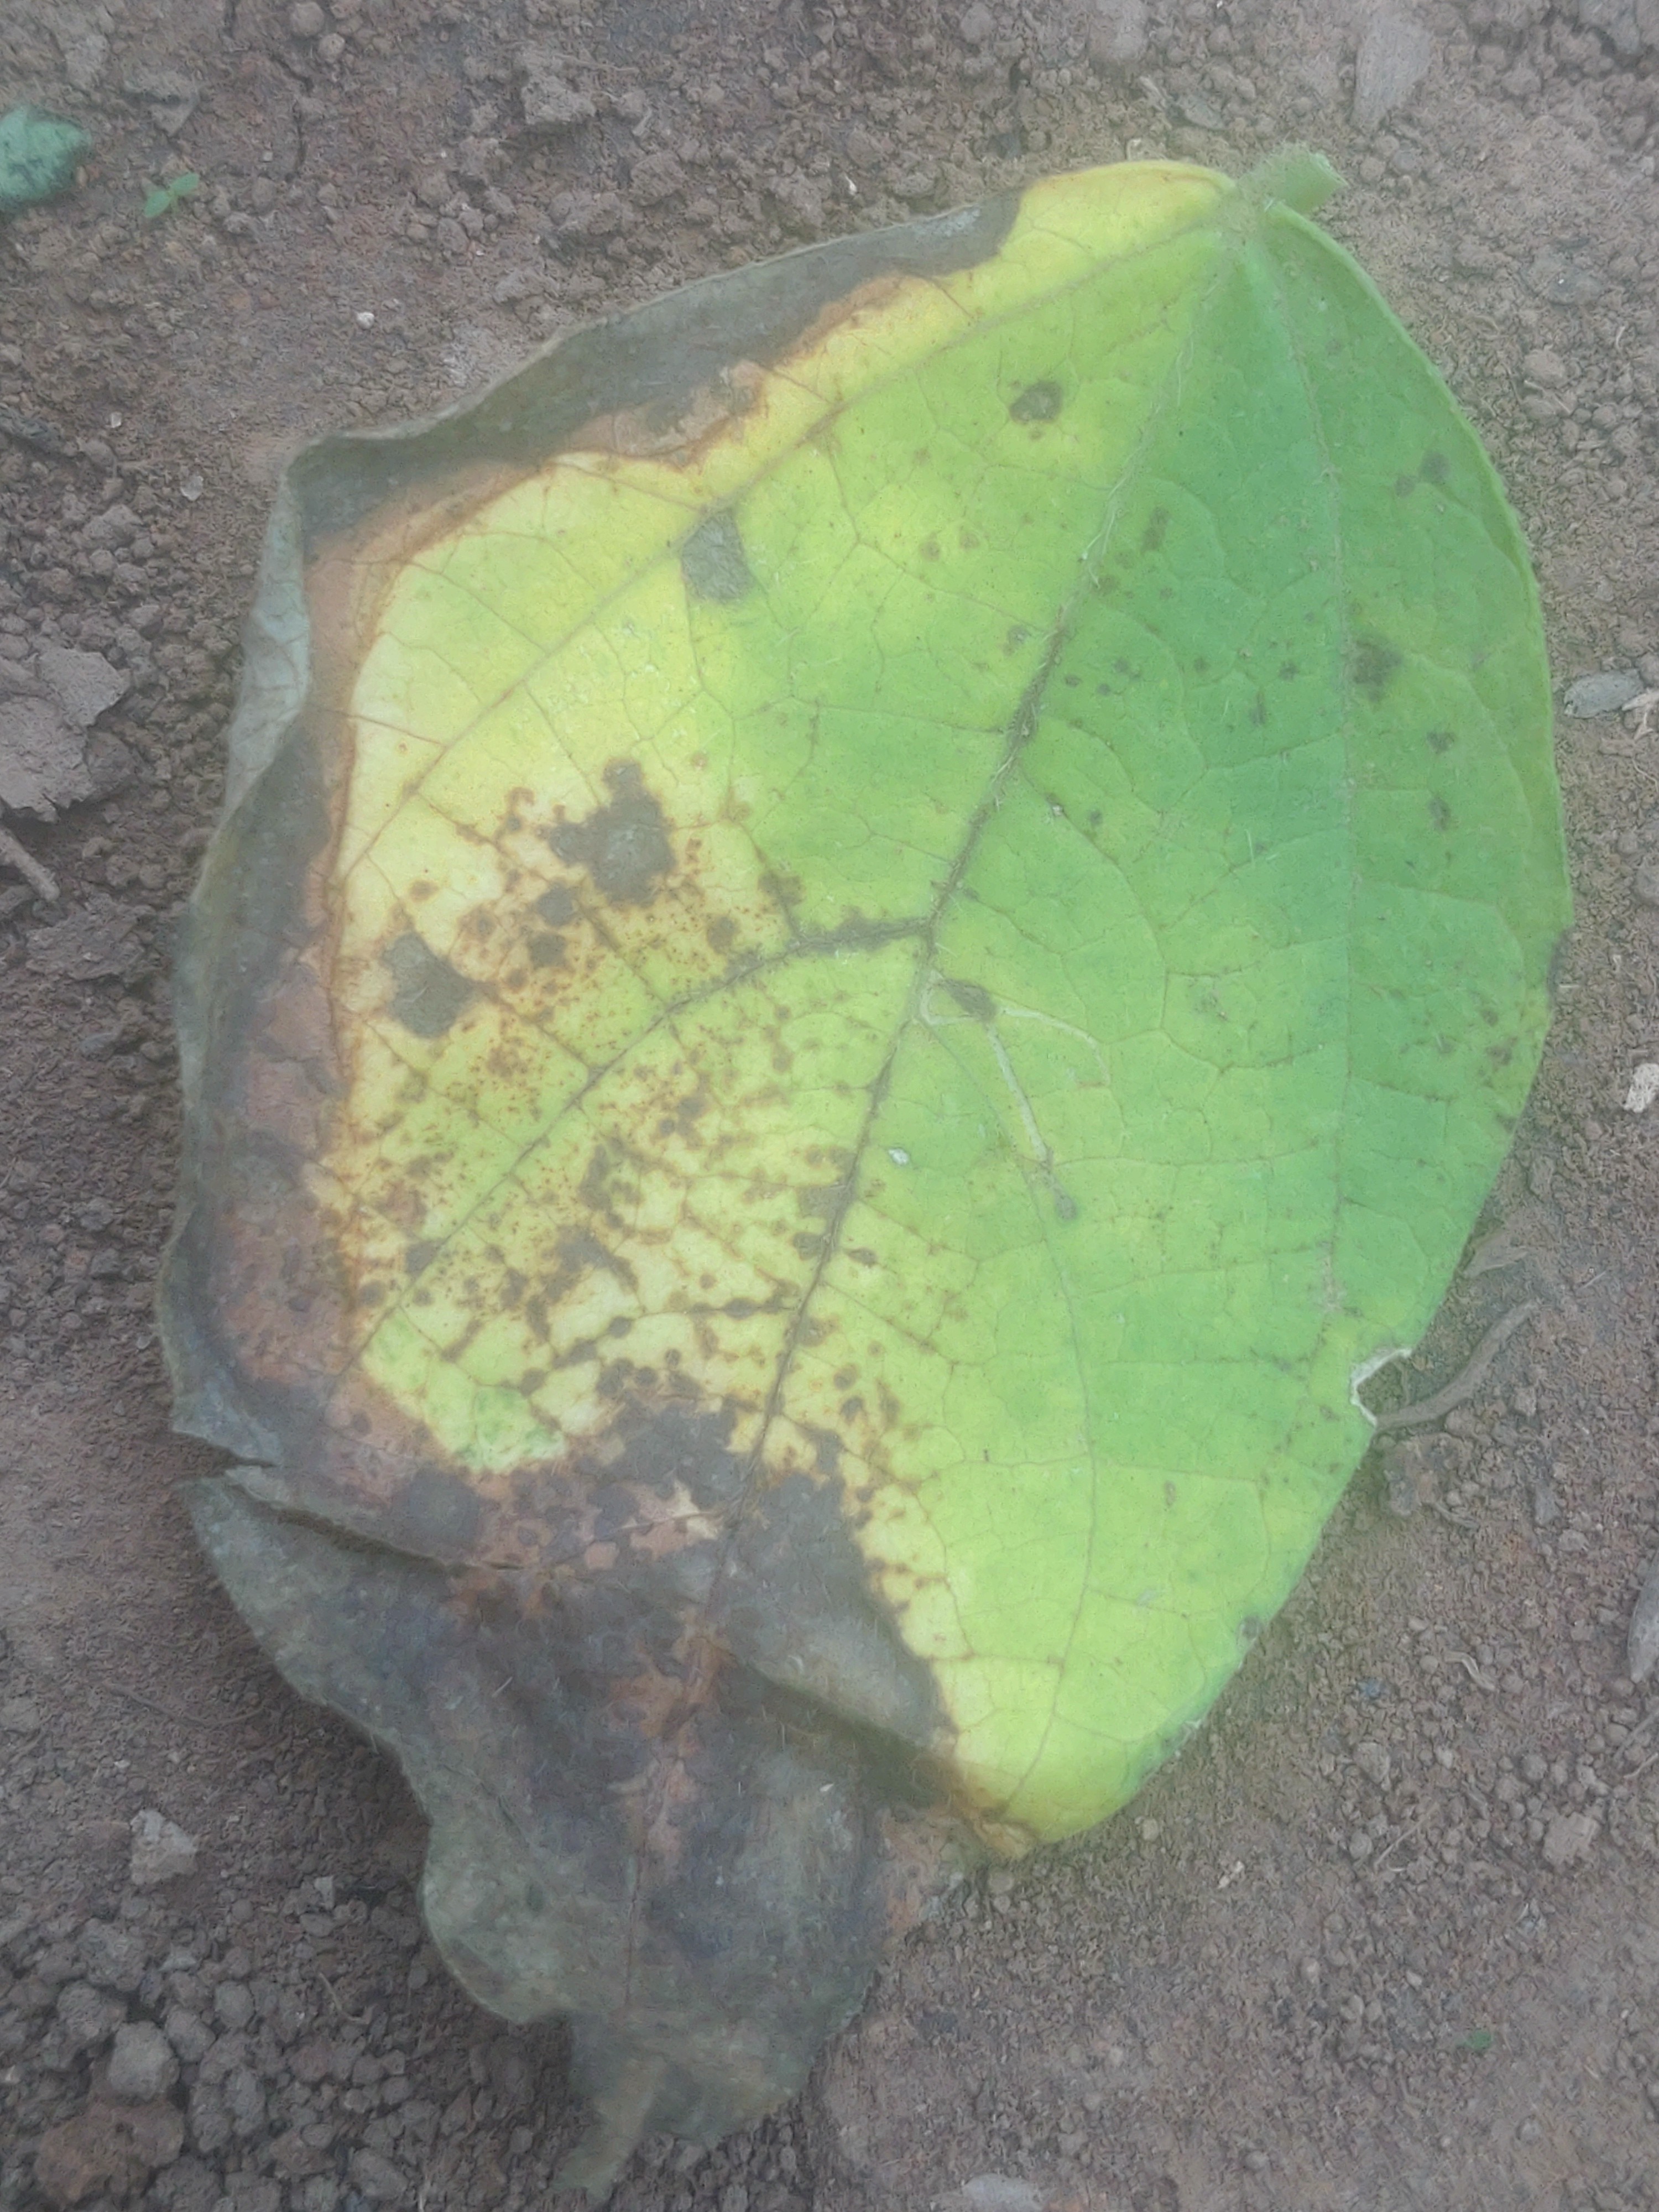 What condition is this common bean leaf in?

anthracnose
